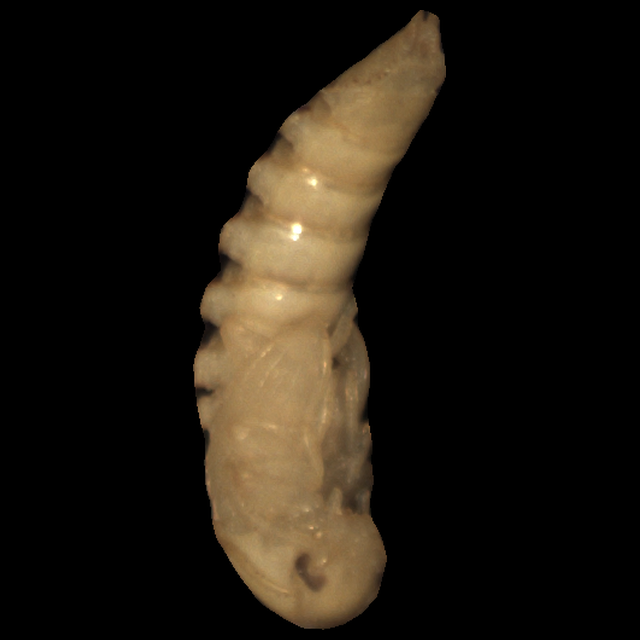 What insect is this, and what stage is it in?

mealworm pupa
